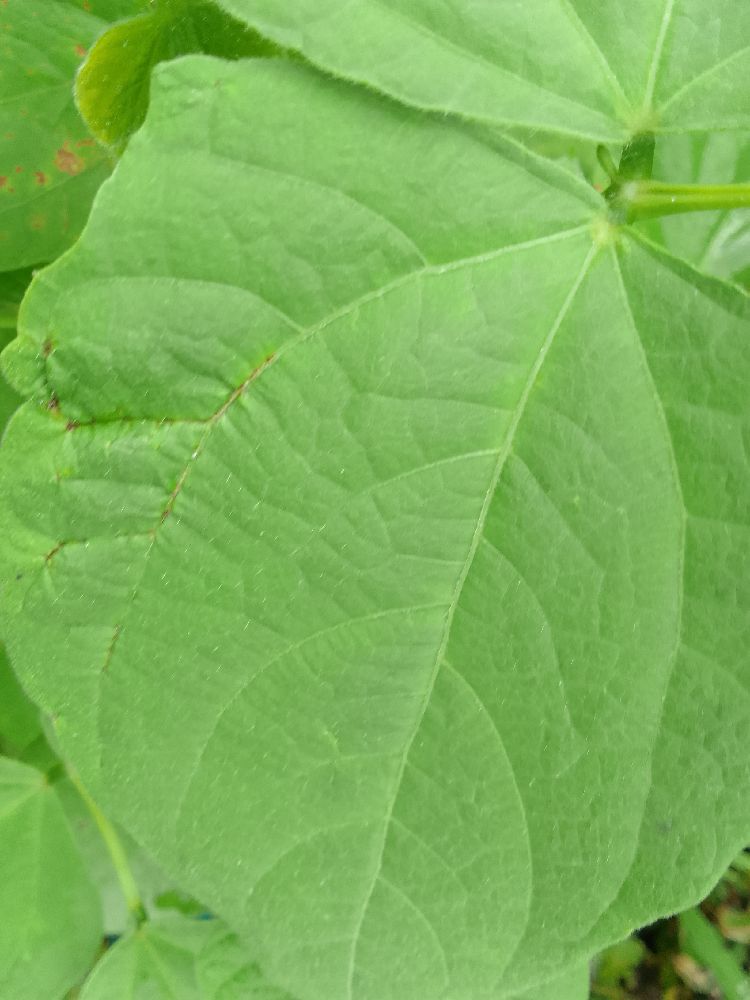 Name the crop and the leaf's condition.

common bean, healthy
